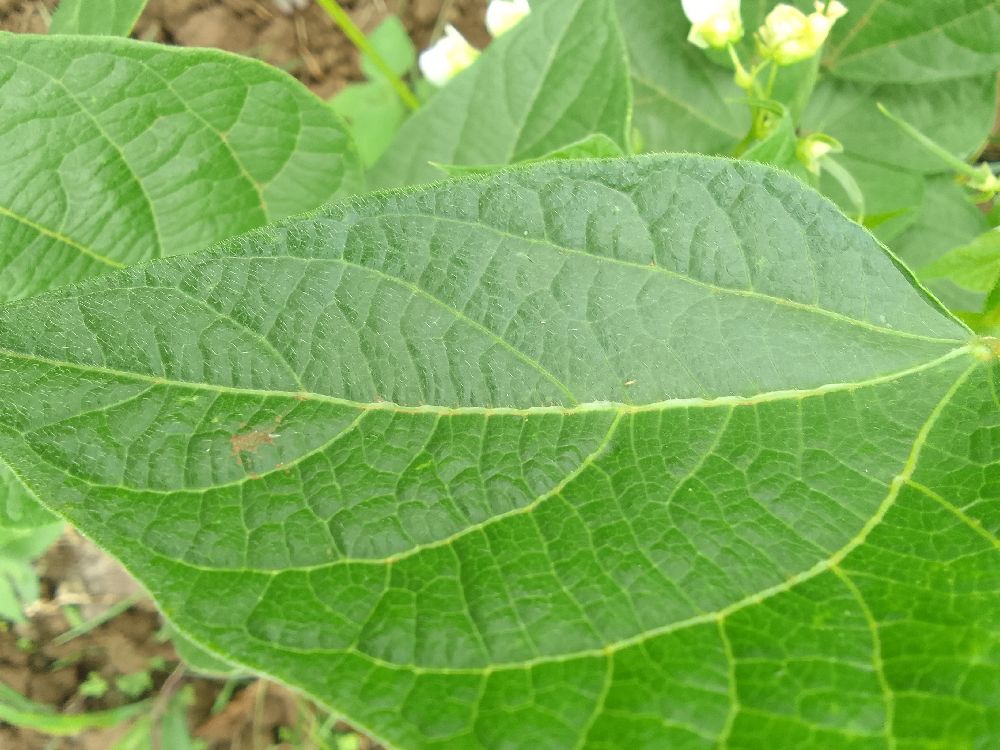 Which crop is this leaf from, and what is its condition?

common bean, healthy
